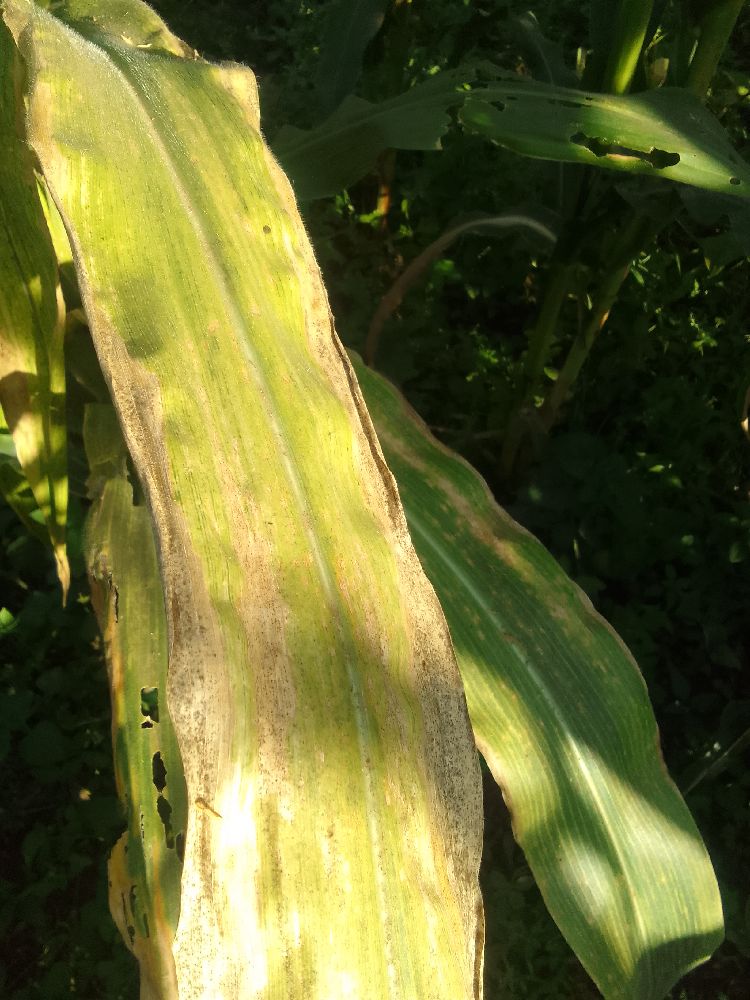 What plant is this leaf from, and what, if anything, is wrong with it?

maize, maize lethal necrosis
